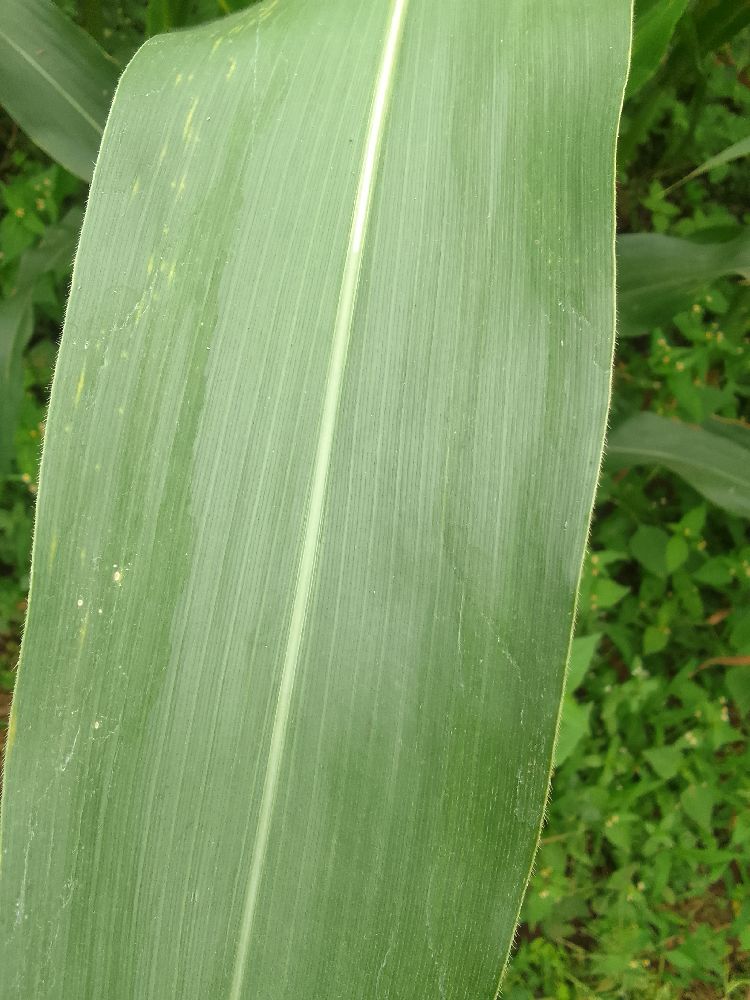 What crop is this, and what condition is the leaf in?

maize, healthy
